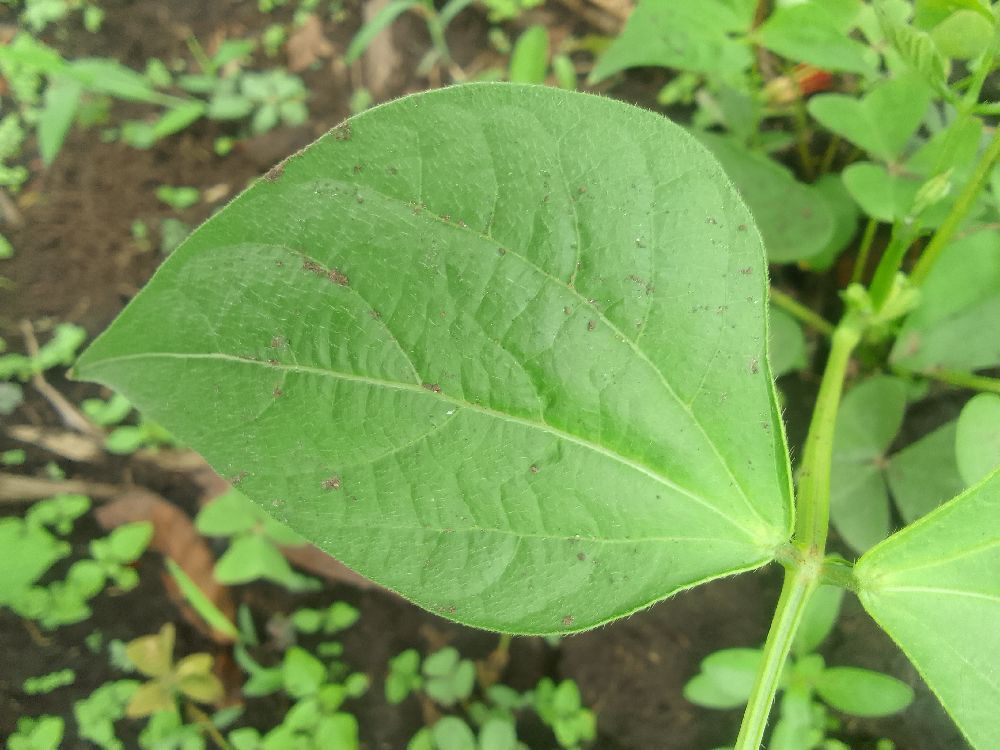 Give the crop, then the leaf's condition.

common bean, healthy
